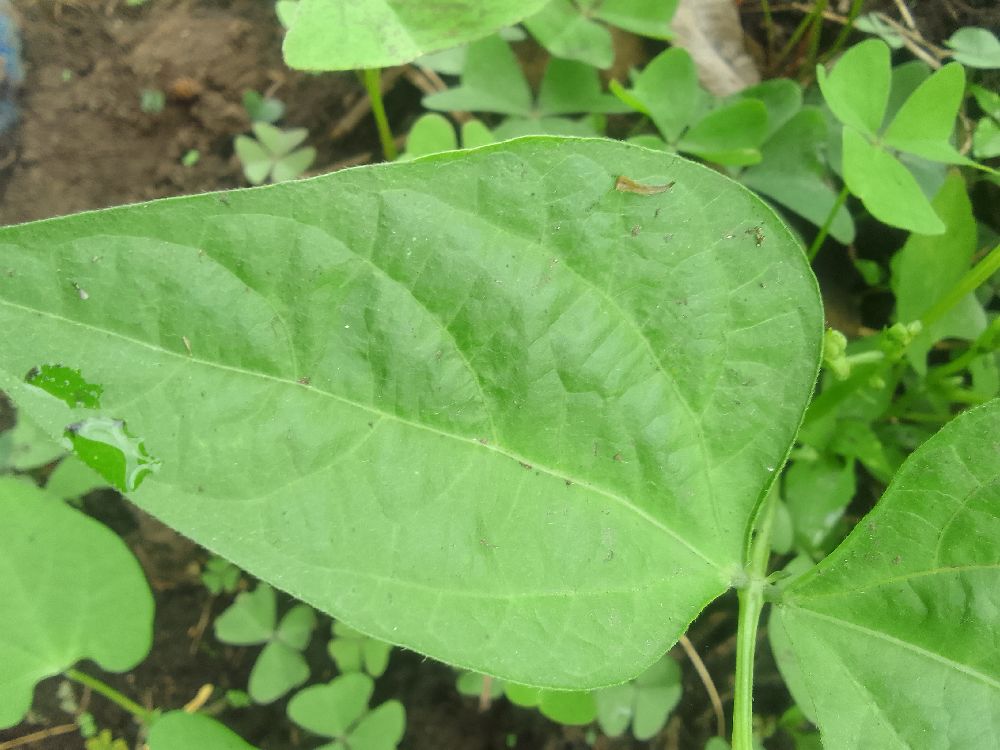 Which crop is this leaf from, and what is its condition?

common bean, healthy
